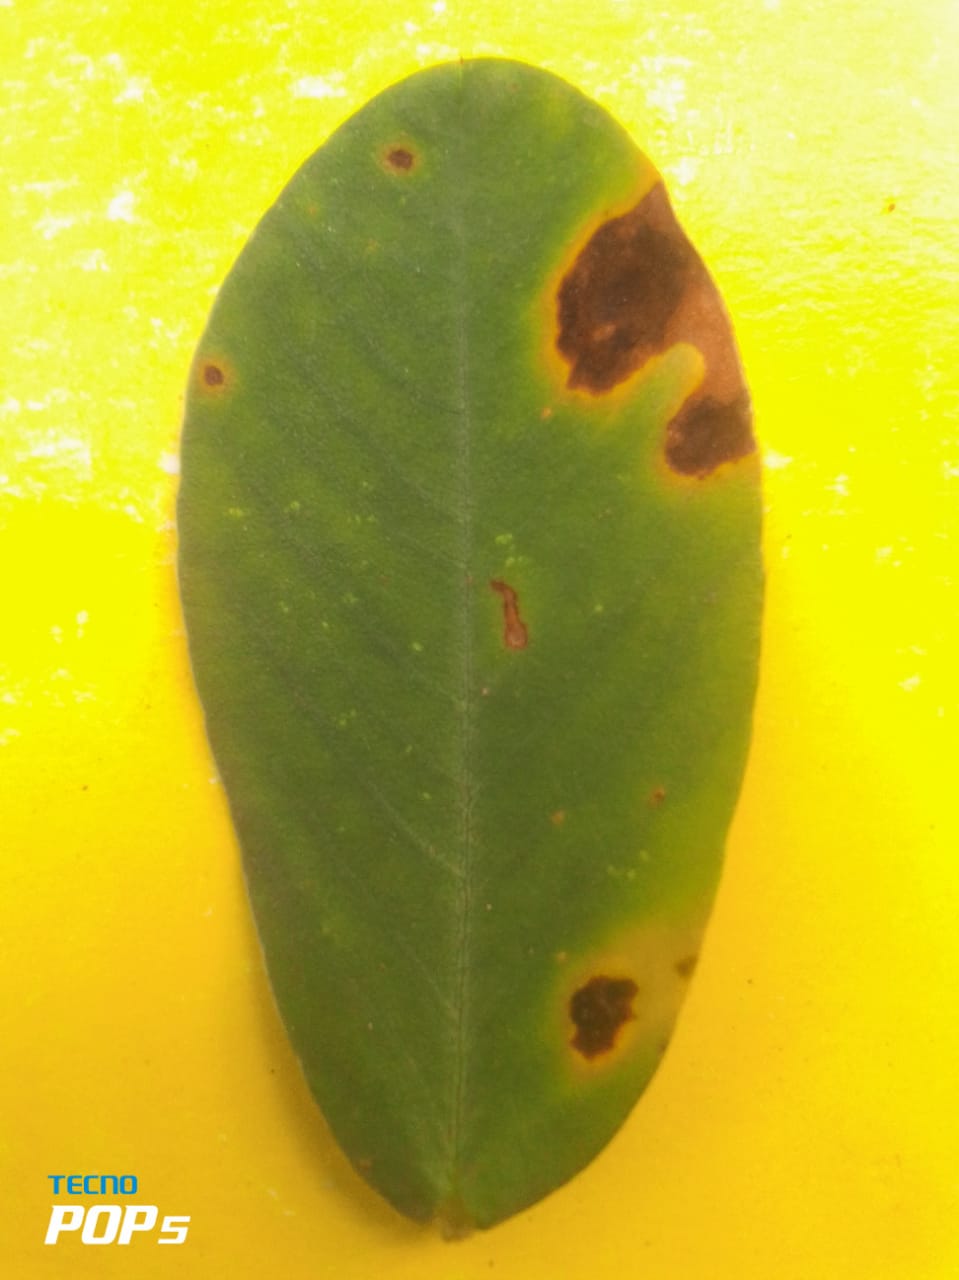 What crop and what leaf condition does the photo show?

peanut, passalora arachidicola
